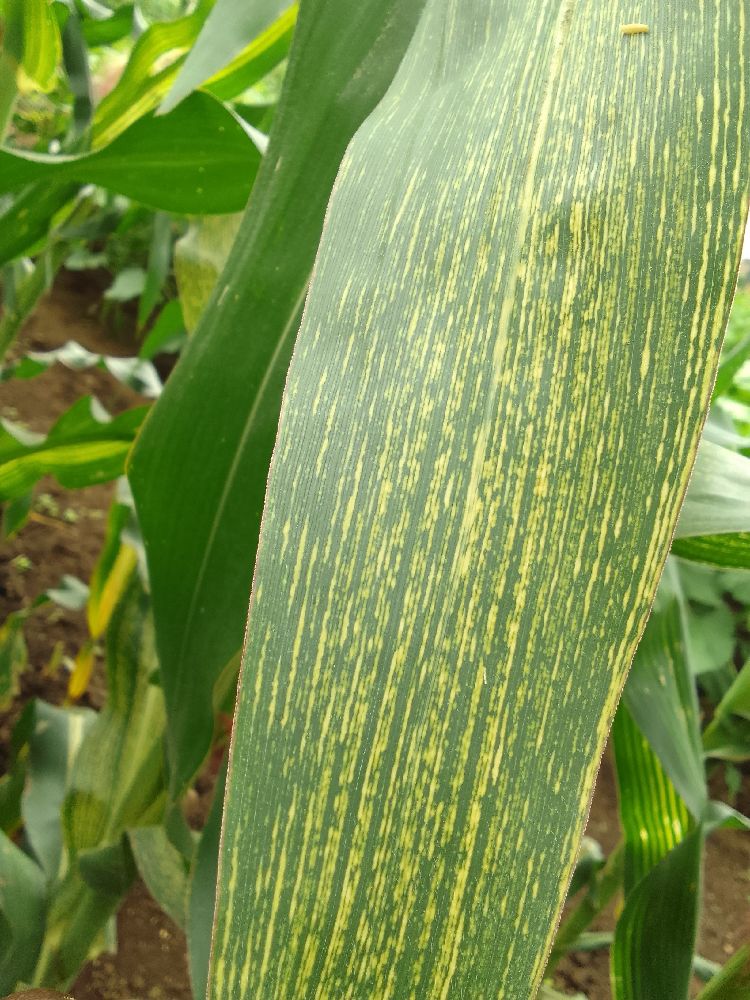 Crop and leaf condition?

maize, maize streak virus
